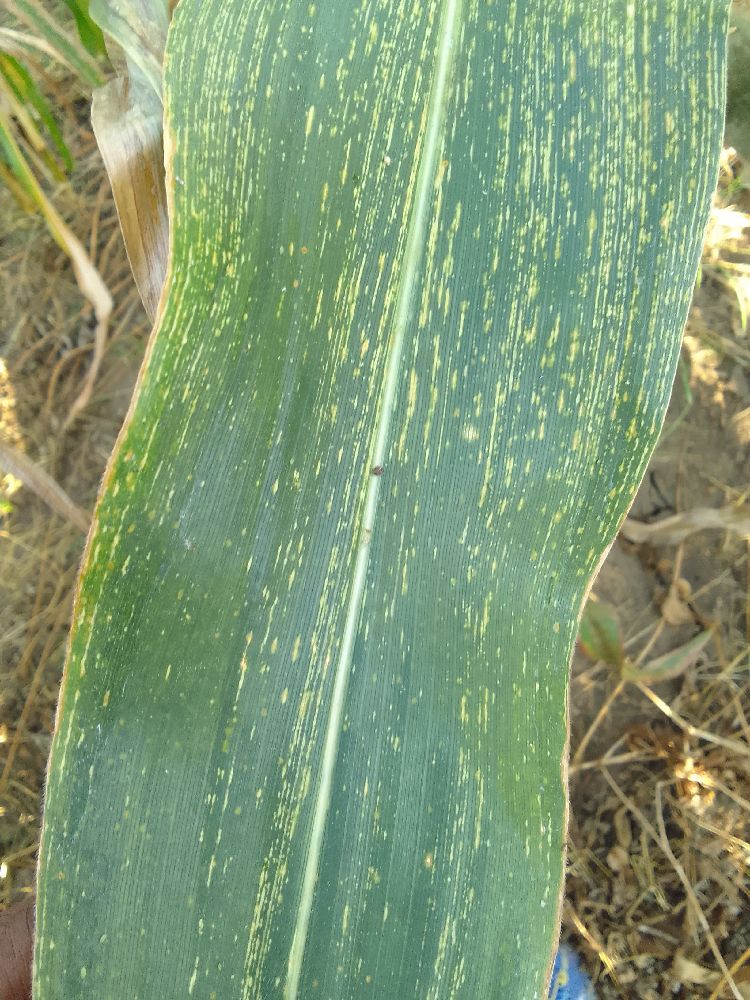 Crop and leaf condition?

maize, maize streak virus
